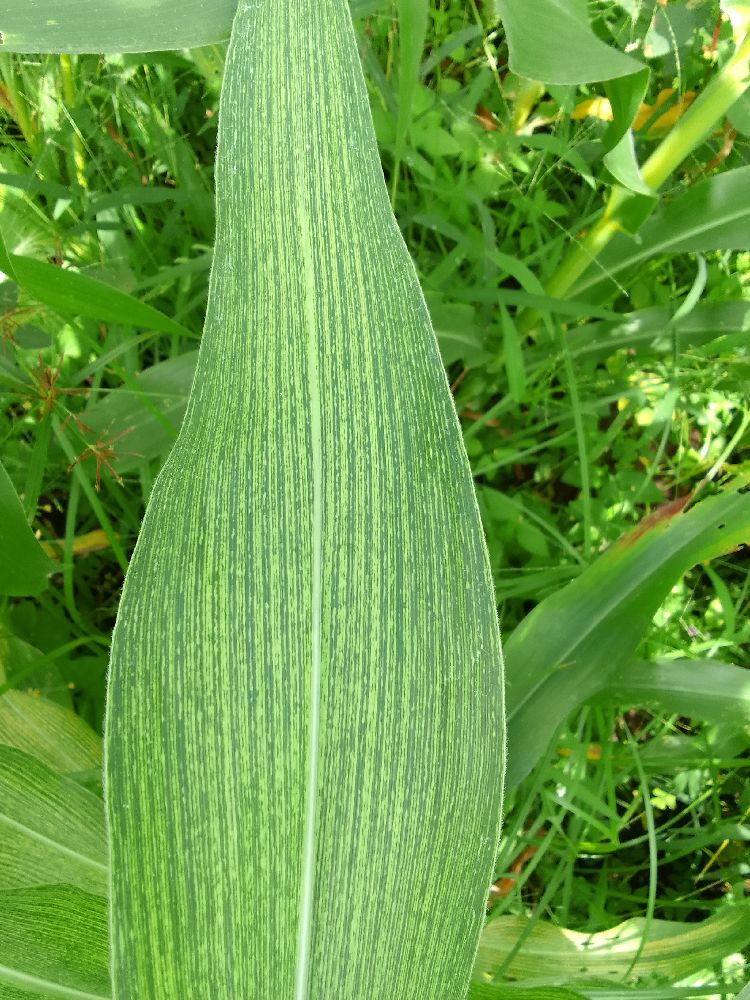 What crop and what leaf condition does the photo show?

maize, maize streak virus
